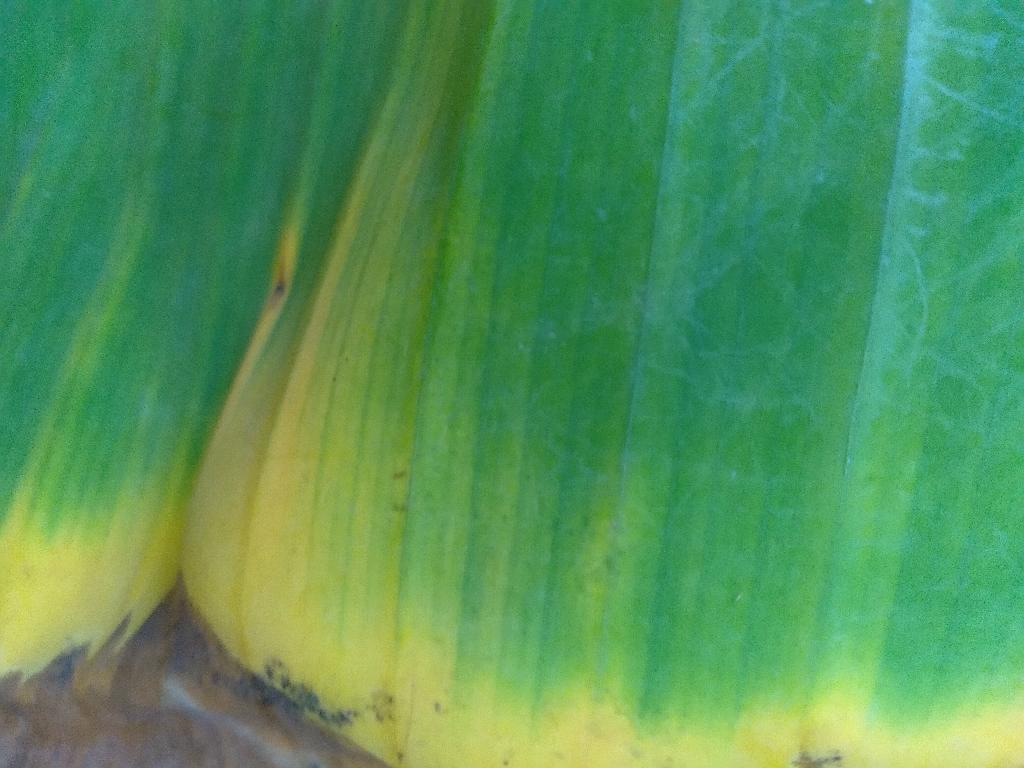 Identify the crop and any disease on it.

banana, fusarium wilt race 1
